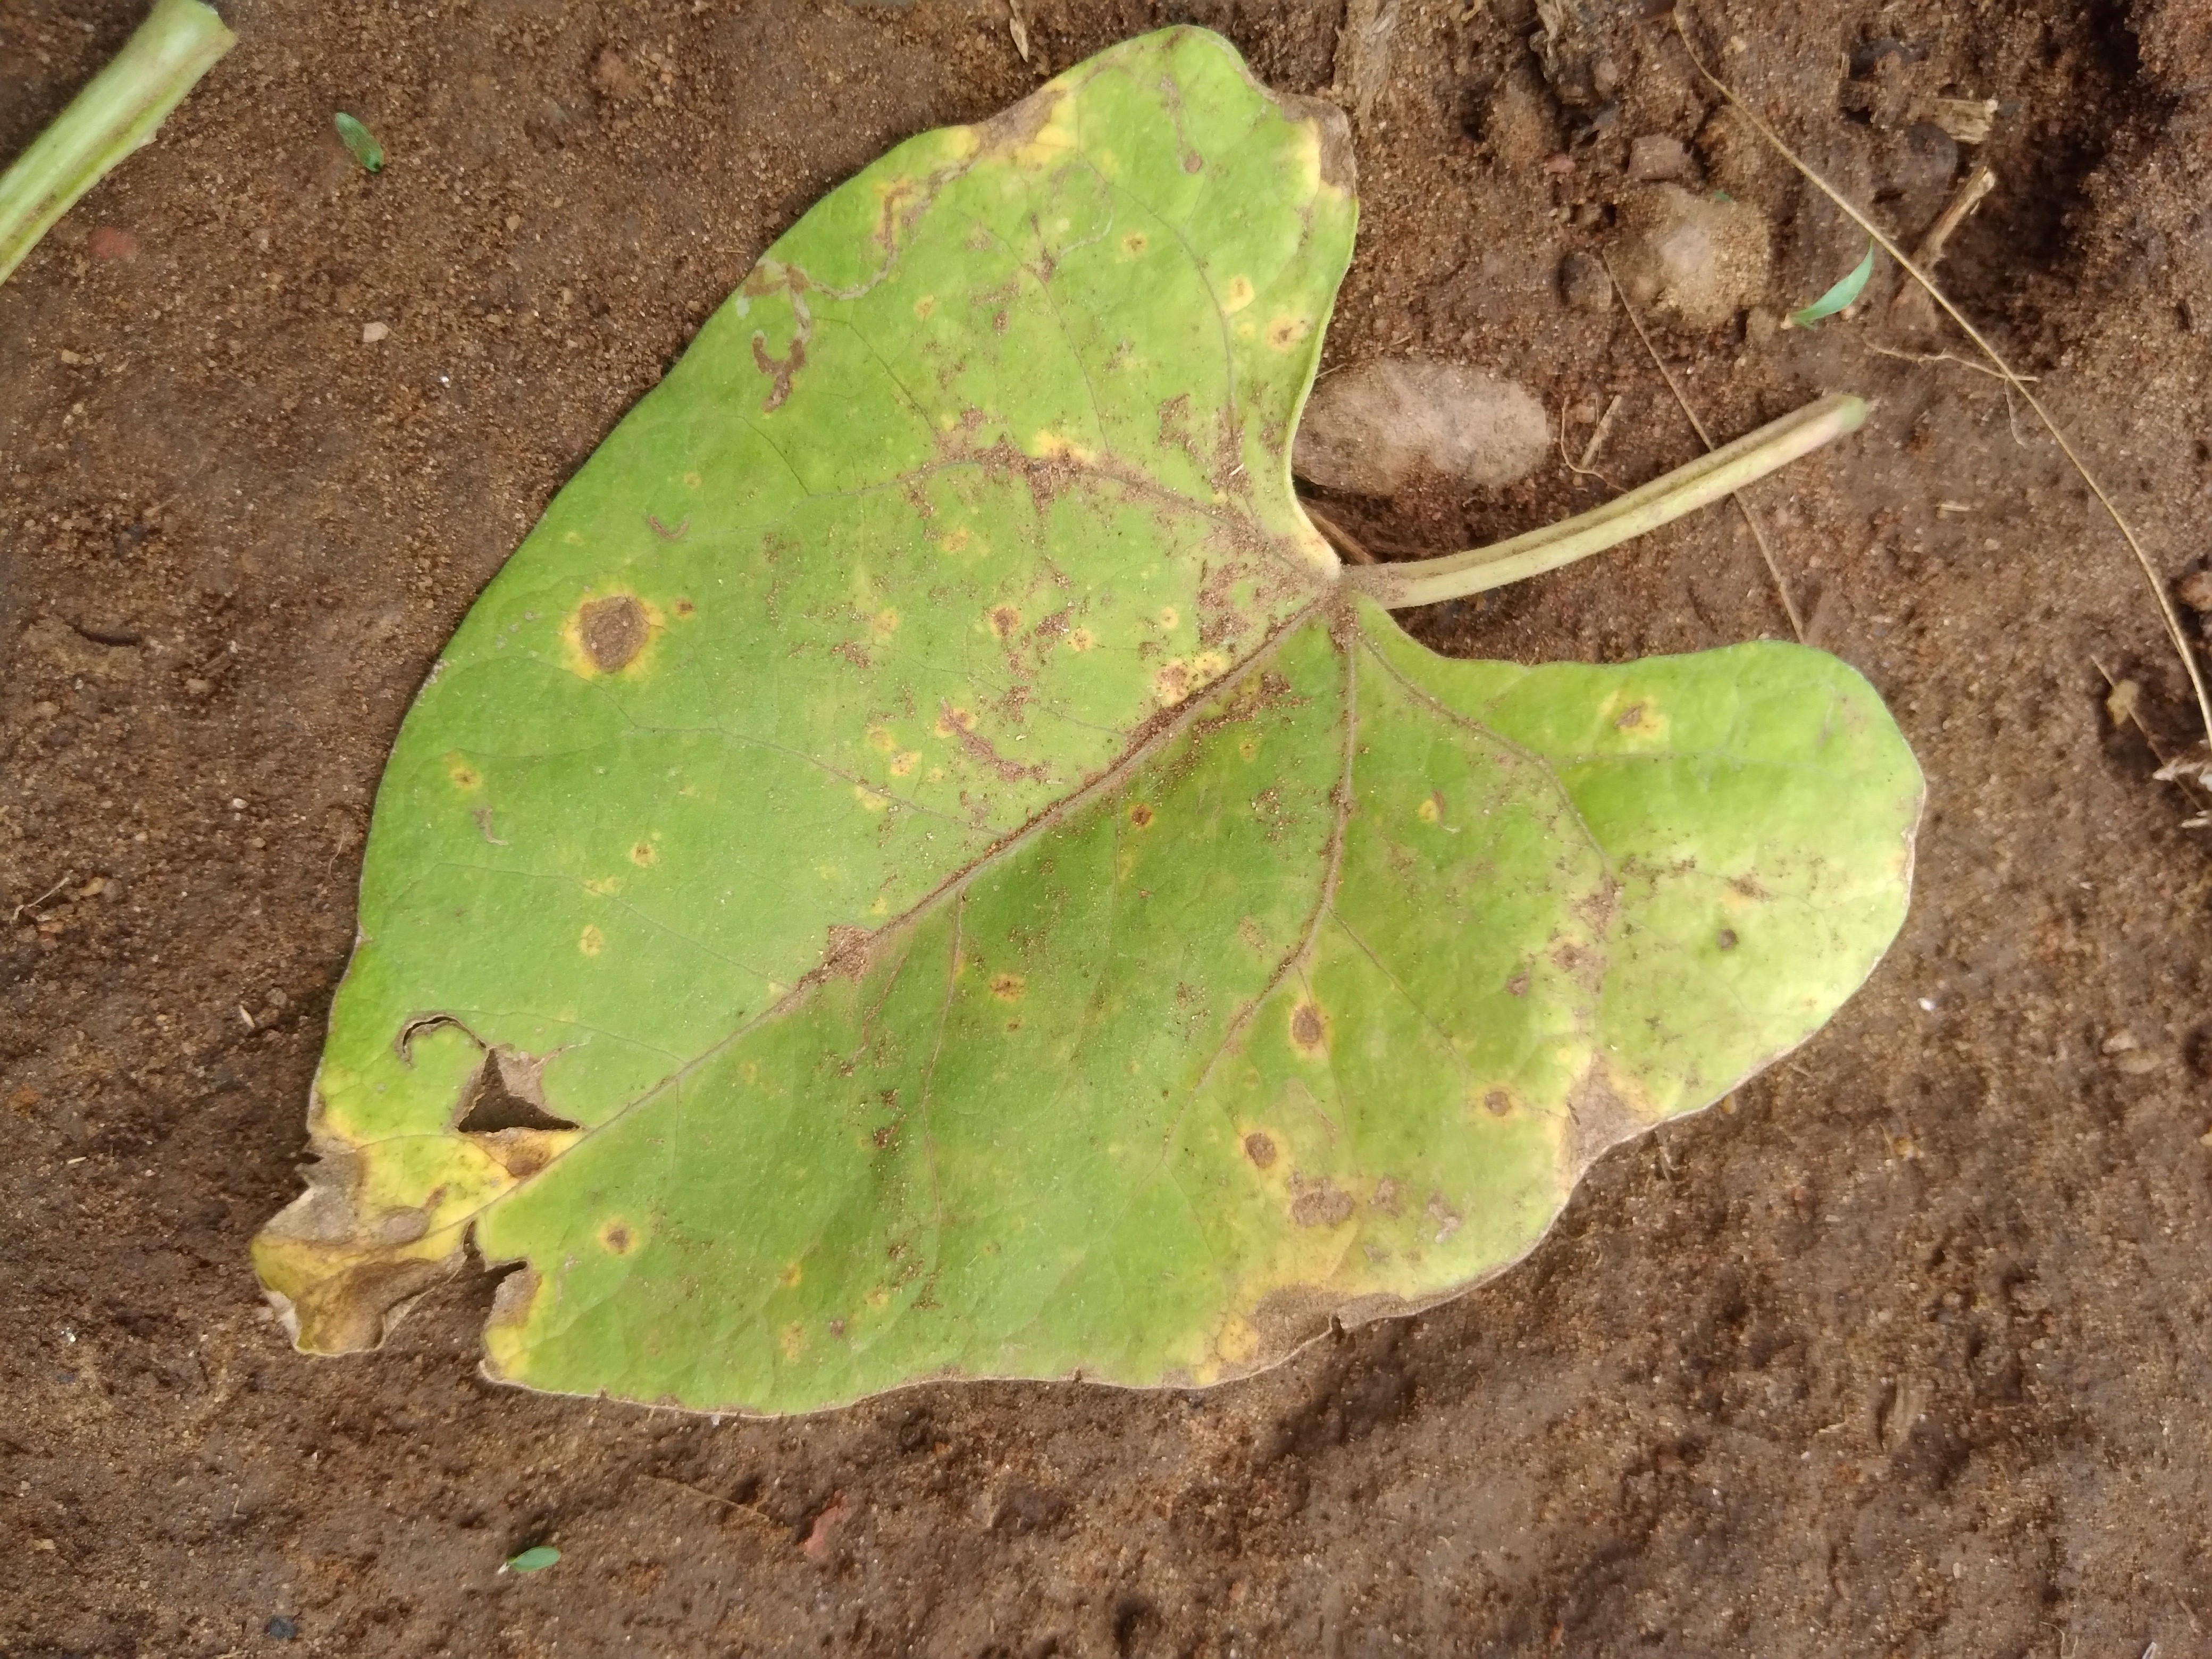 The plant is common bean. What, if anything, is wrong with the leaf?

rust
